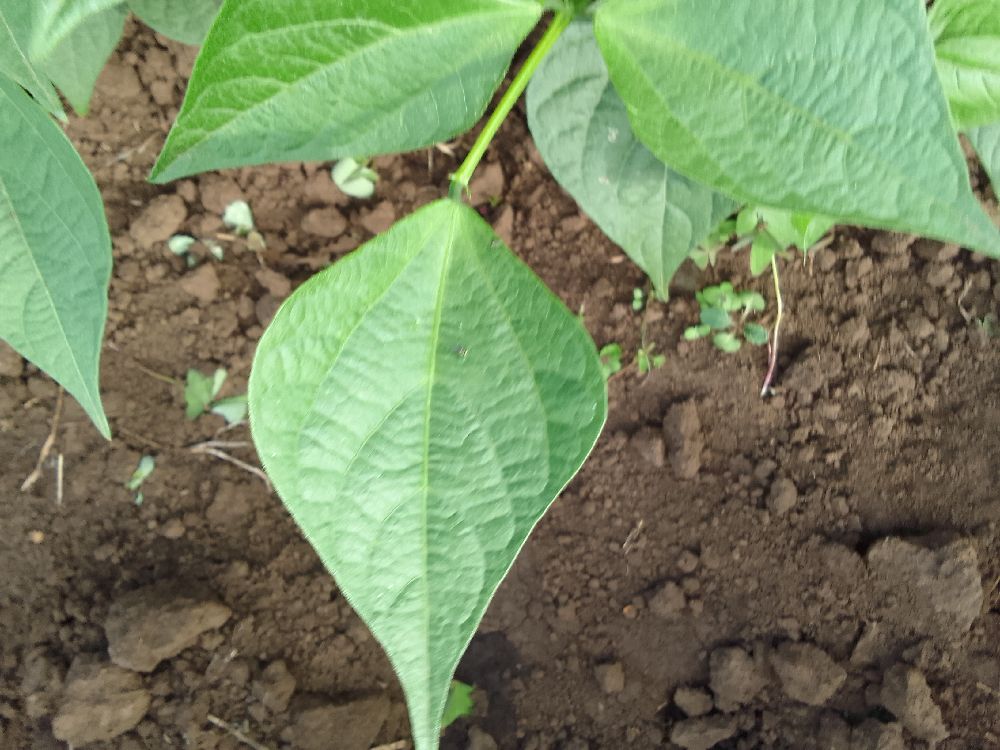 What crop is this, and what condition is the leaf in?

common bean, healthy
